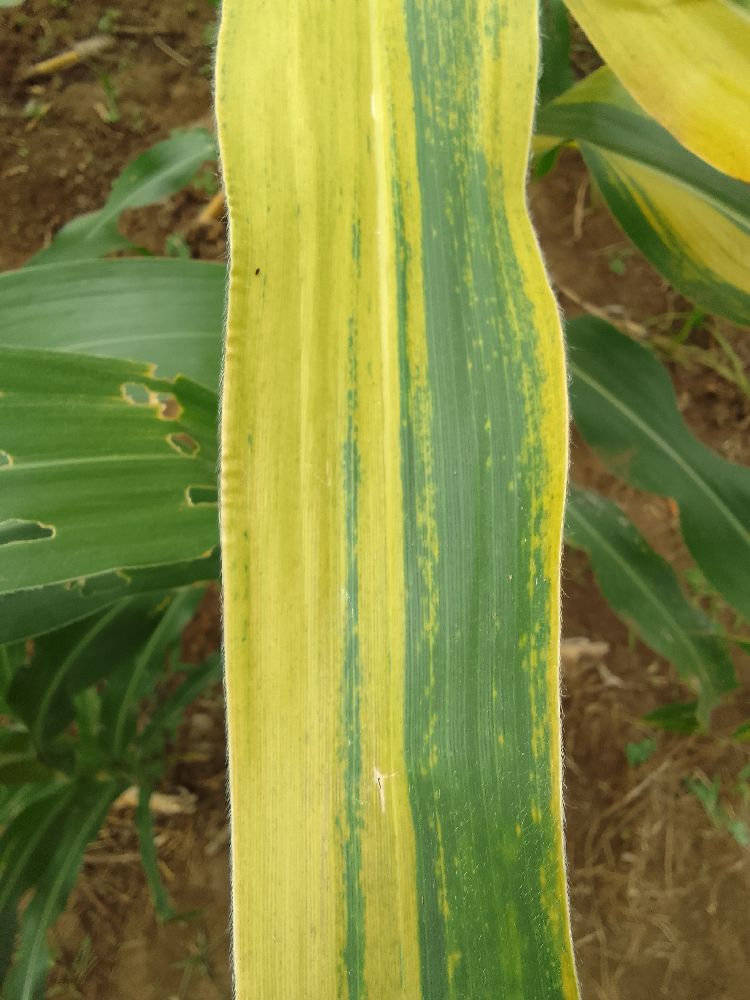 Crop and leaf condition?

maize, maize lethal necrosis
